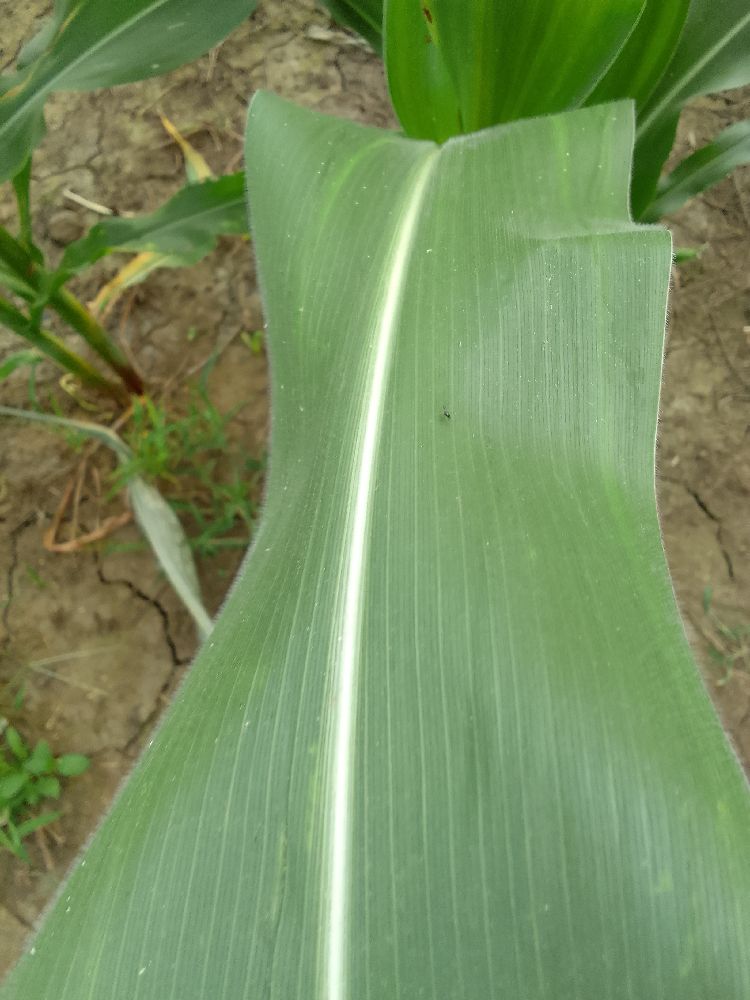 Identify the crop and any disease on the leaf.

maize, healthy
